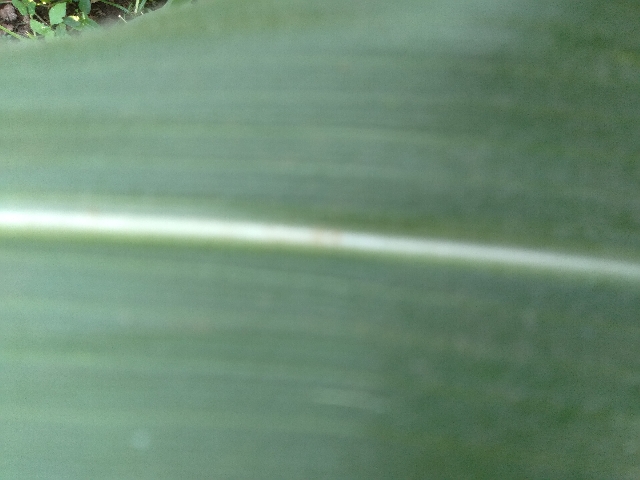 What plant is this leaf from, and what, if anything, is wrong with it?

maize, healthy
